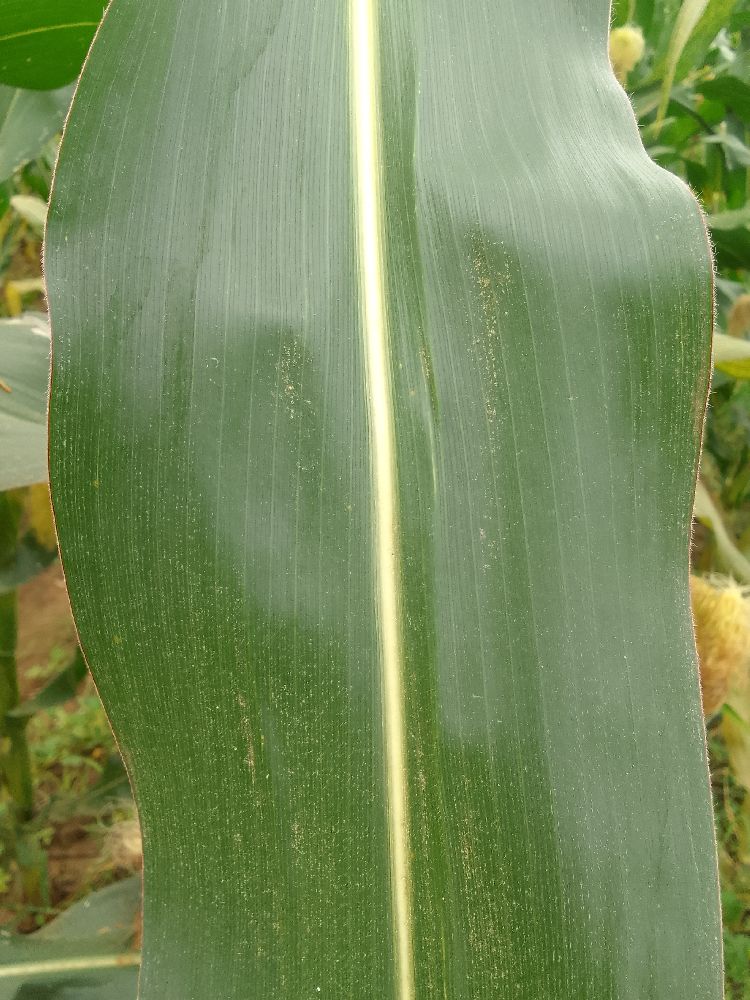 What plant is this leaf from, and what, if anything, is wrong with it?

maize, healthy
